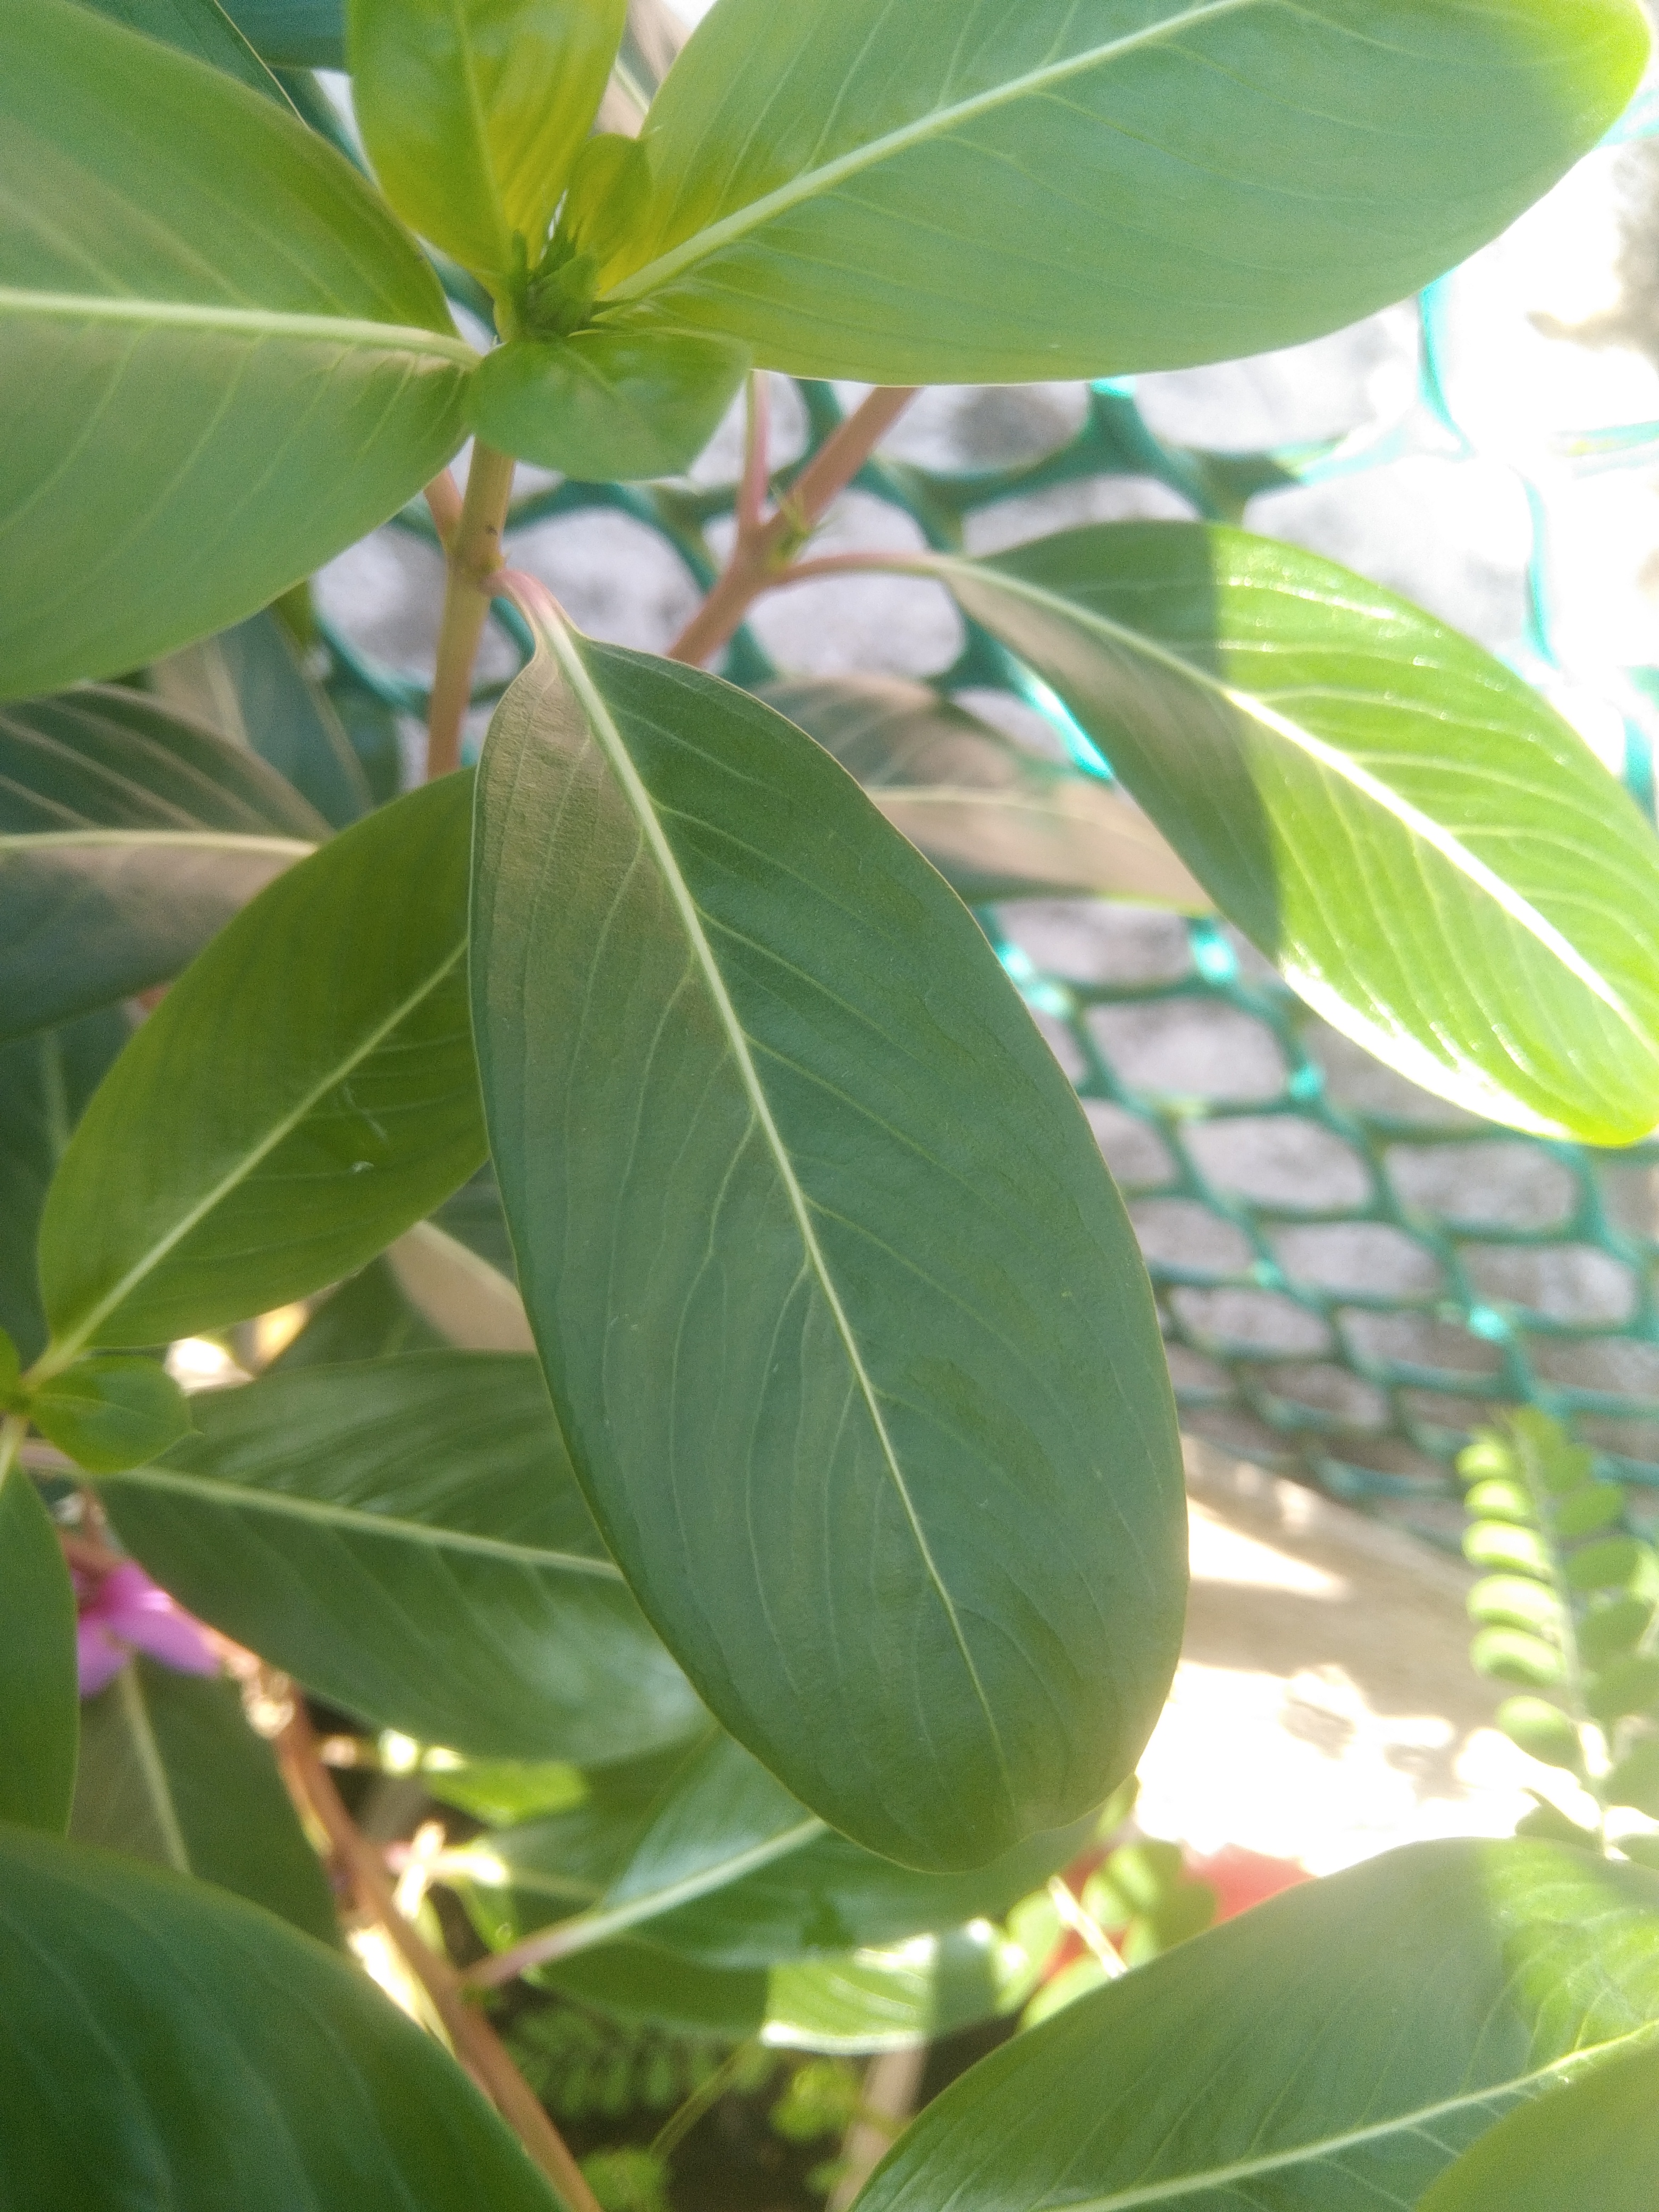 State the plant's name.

rose periwinkle
